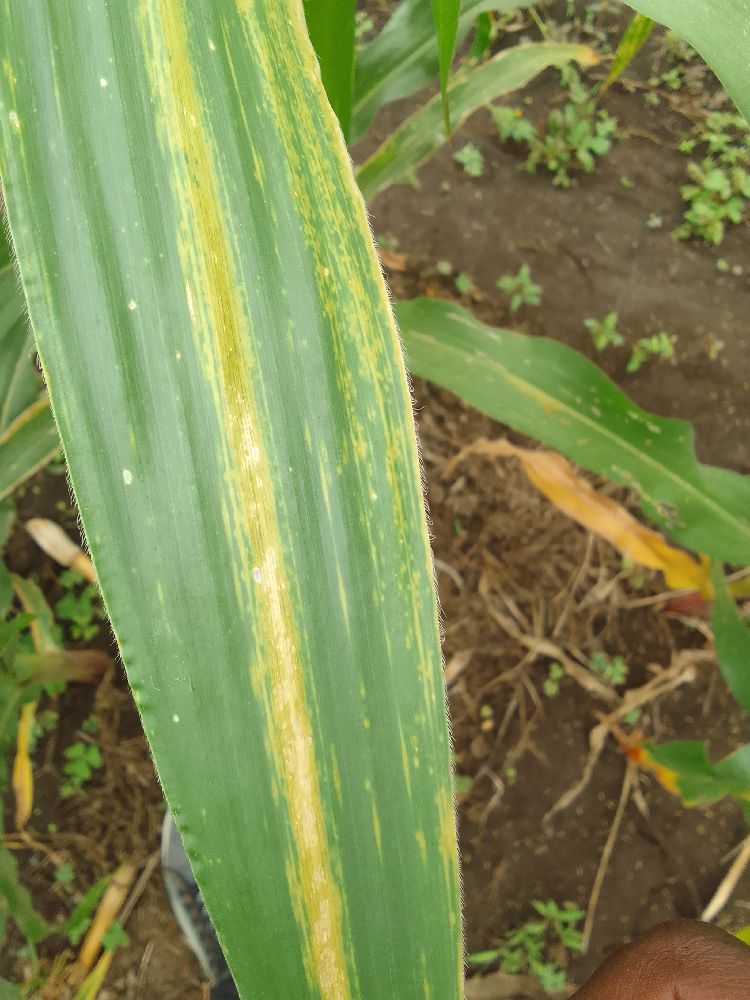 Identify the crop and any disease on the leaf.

maize, maize lethal necrosis
